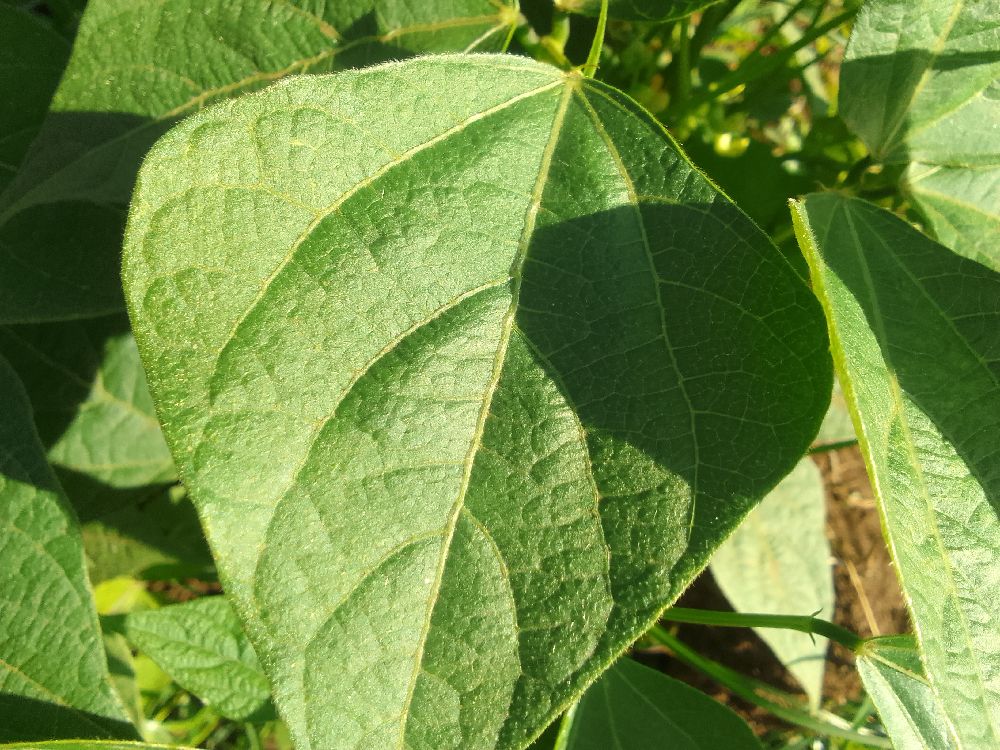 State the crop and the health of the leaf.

common bean, healthy
